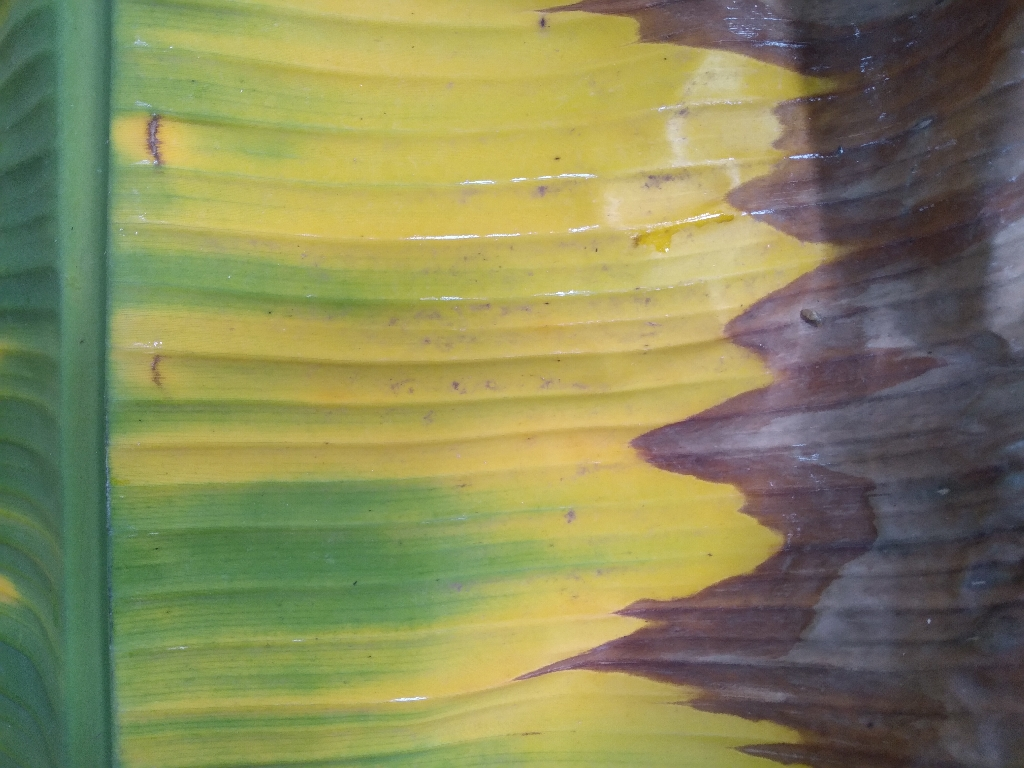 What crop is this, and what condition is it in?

banana, fusarium wilt race 1
